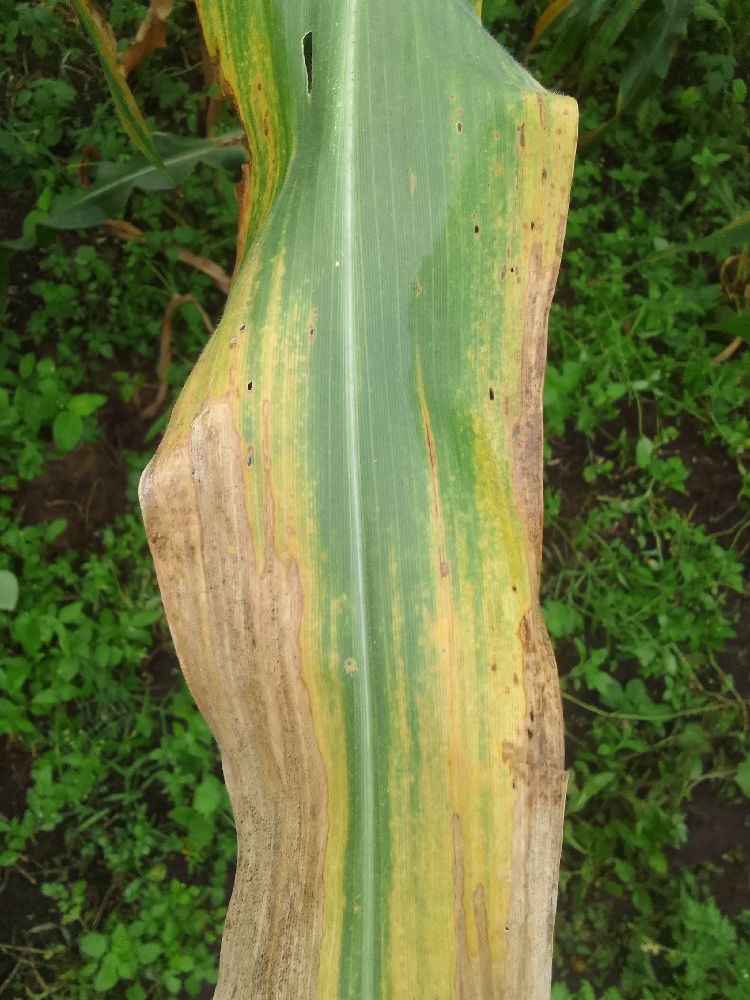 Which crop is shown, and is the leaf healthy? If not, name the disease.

maize, maize lethal necrosis
